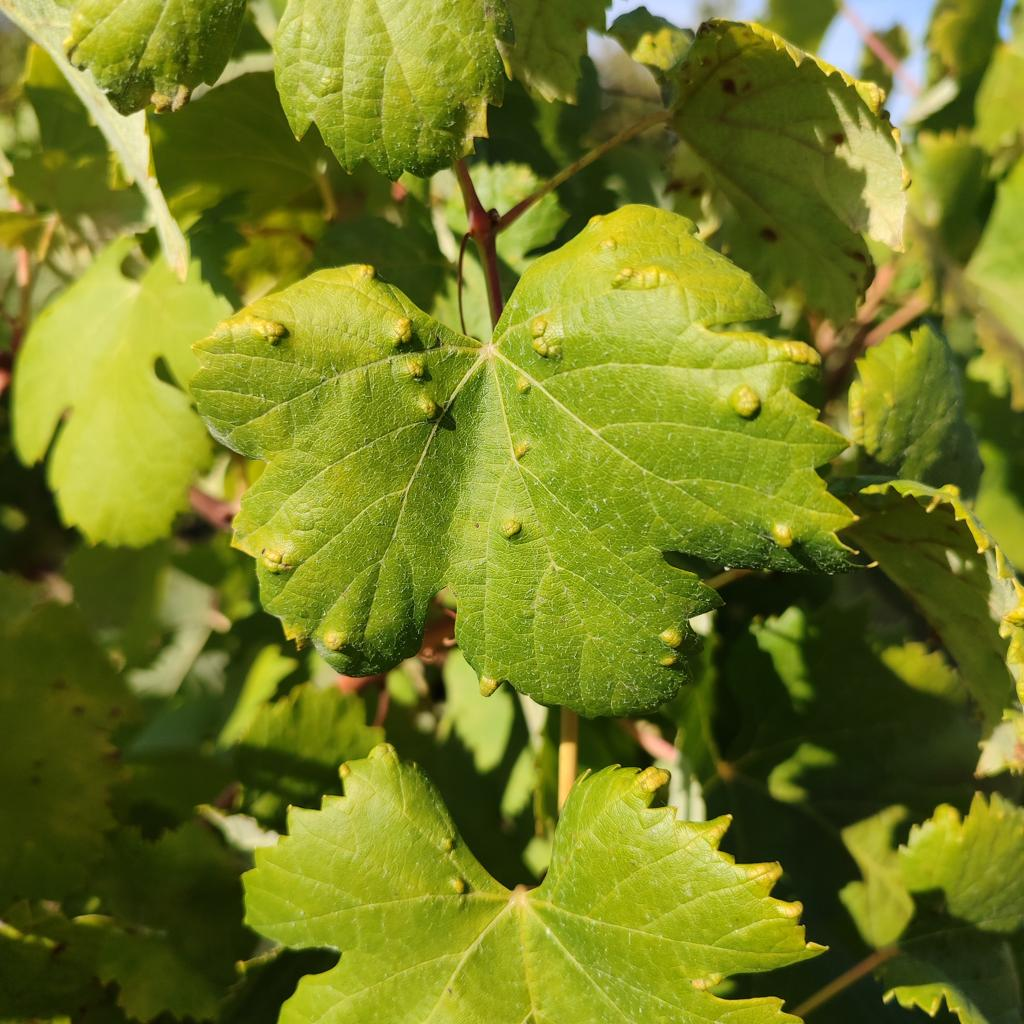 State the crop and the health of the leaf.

grapevine, erineum mite
